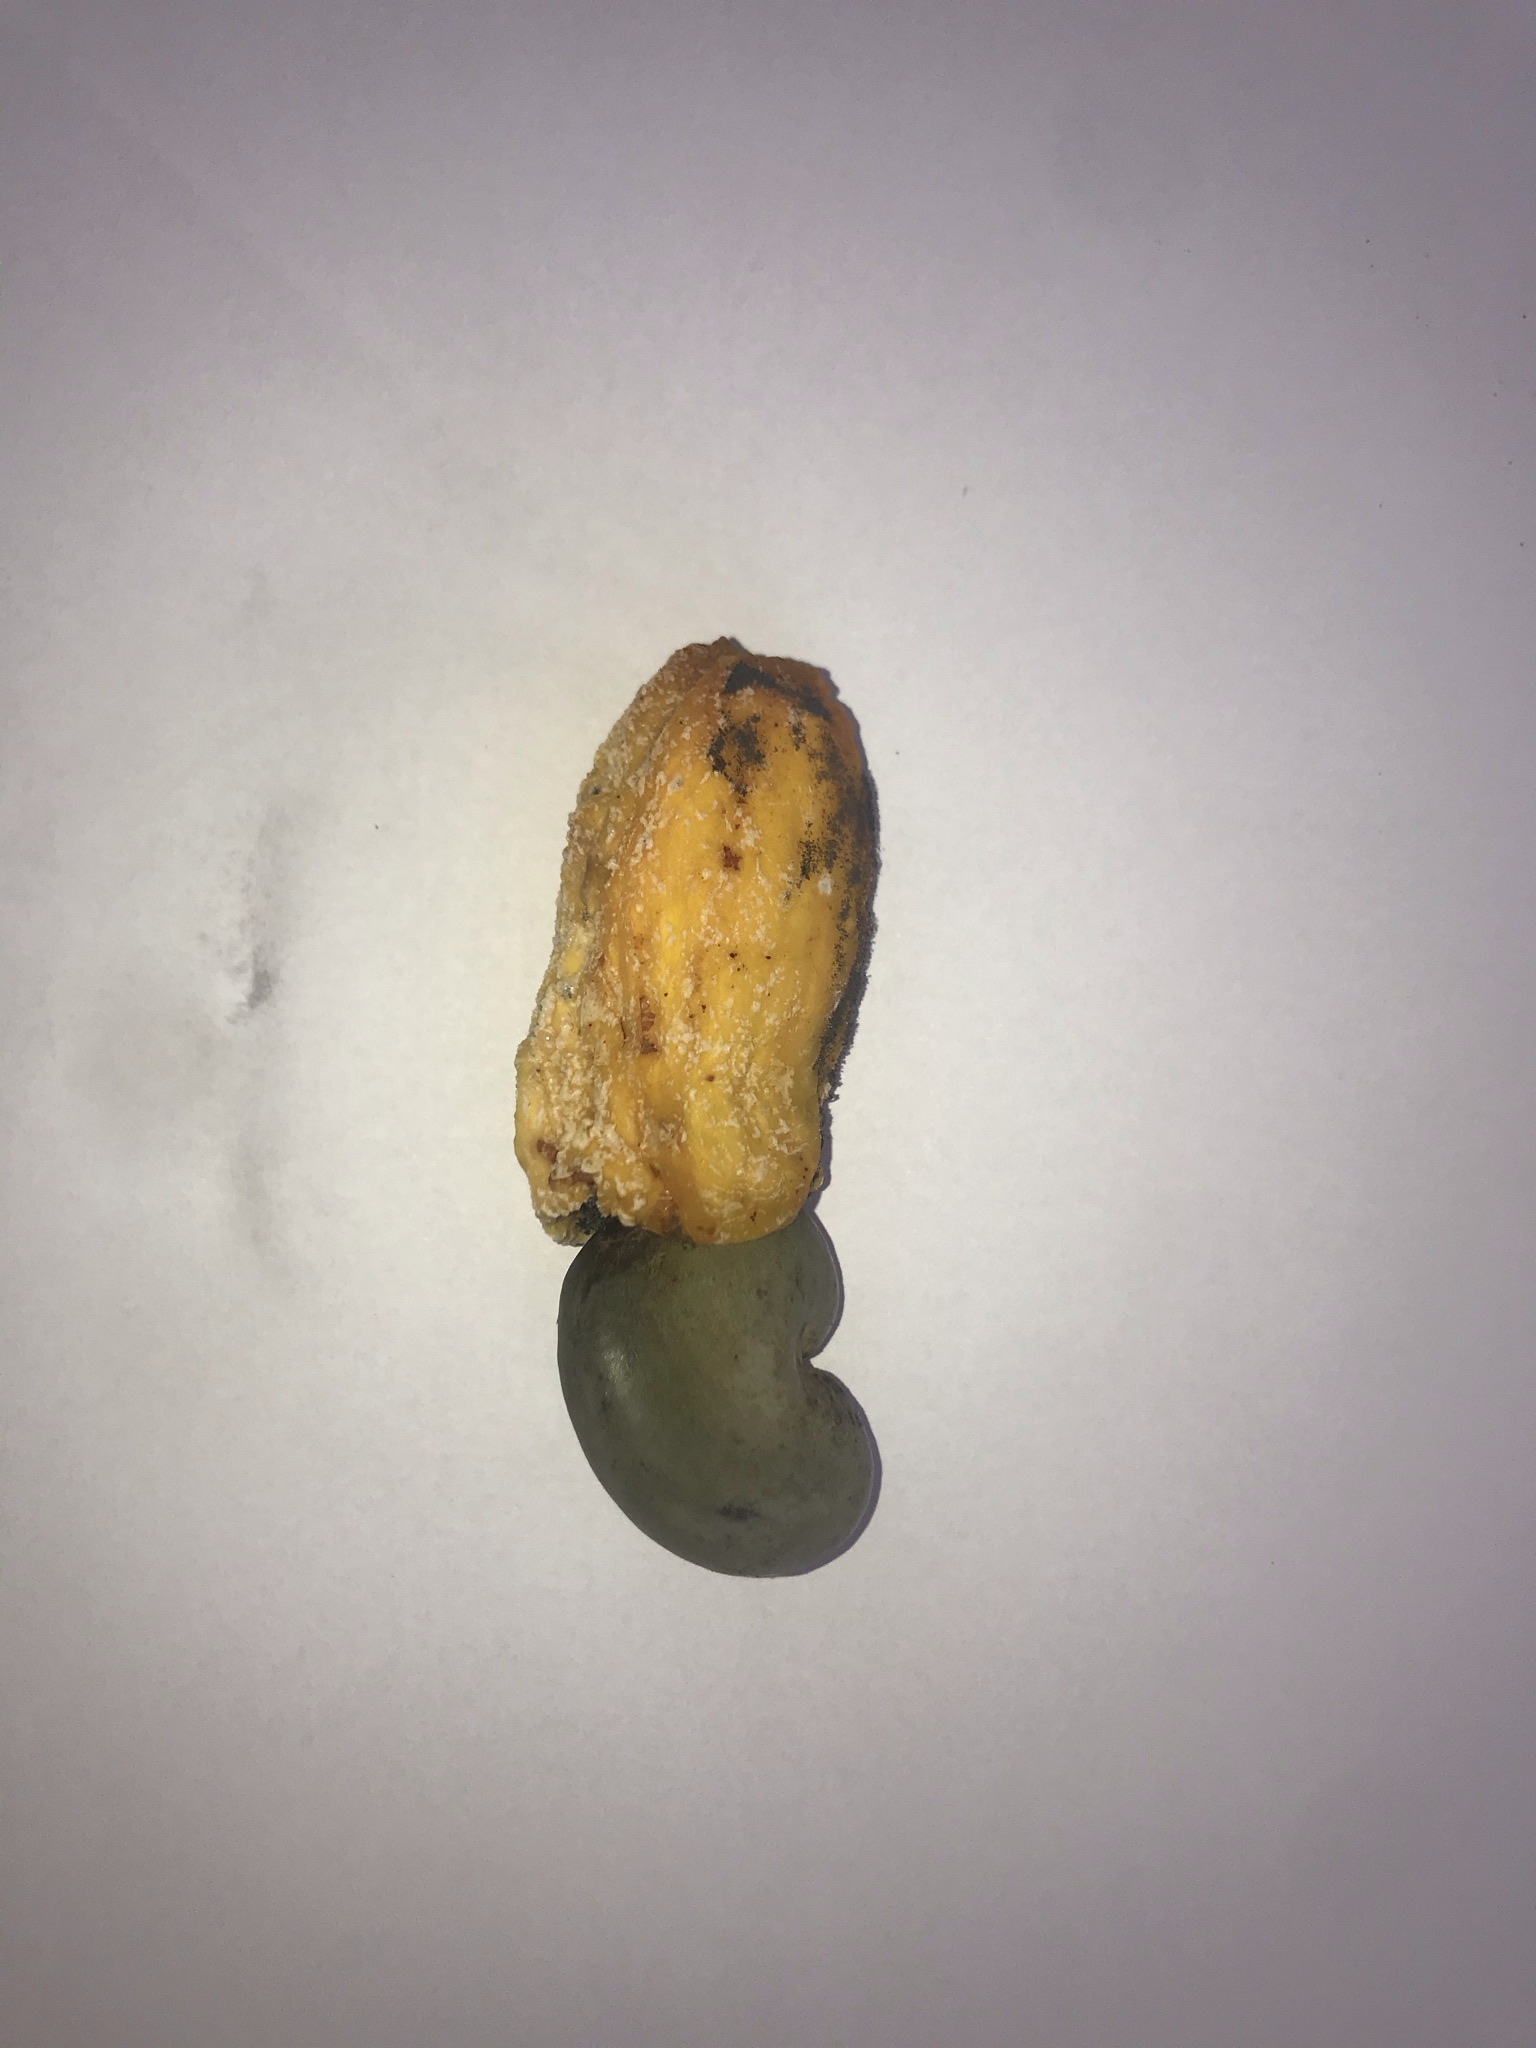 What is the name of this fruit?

caju amarelo
